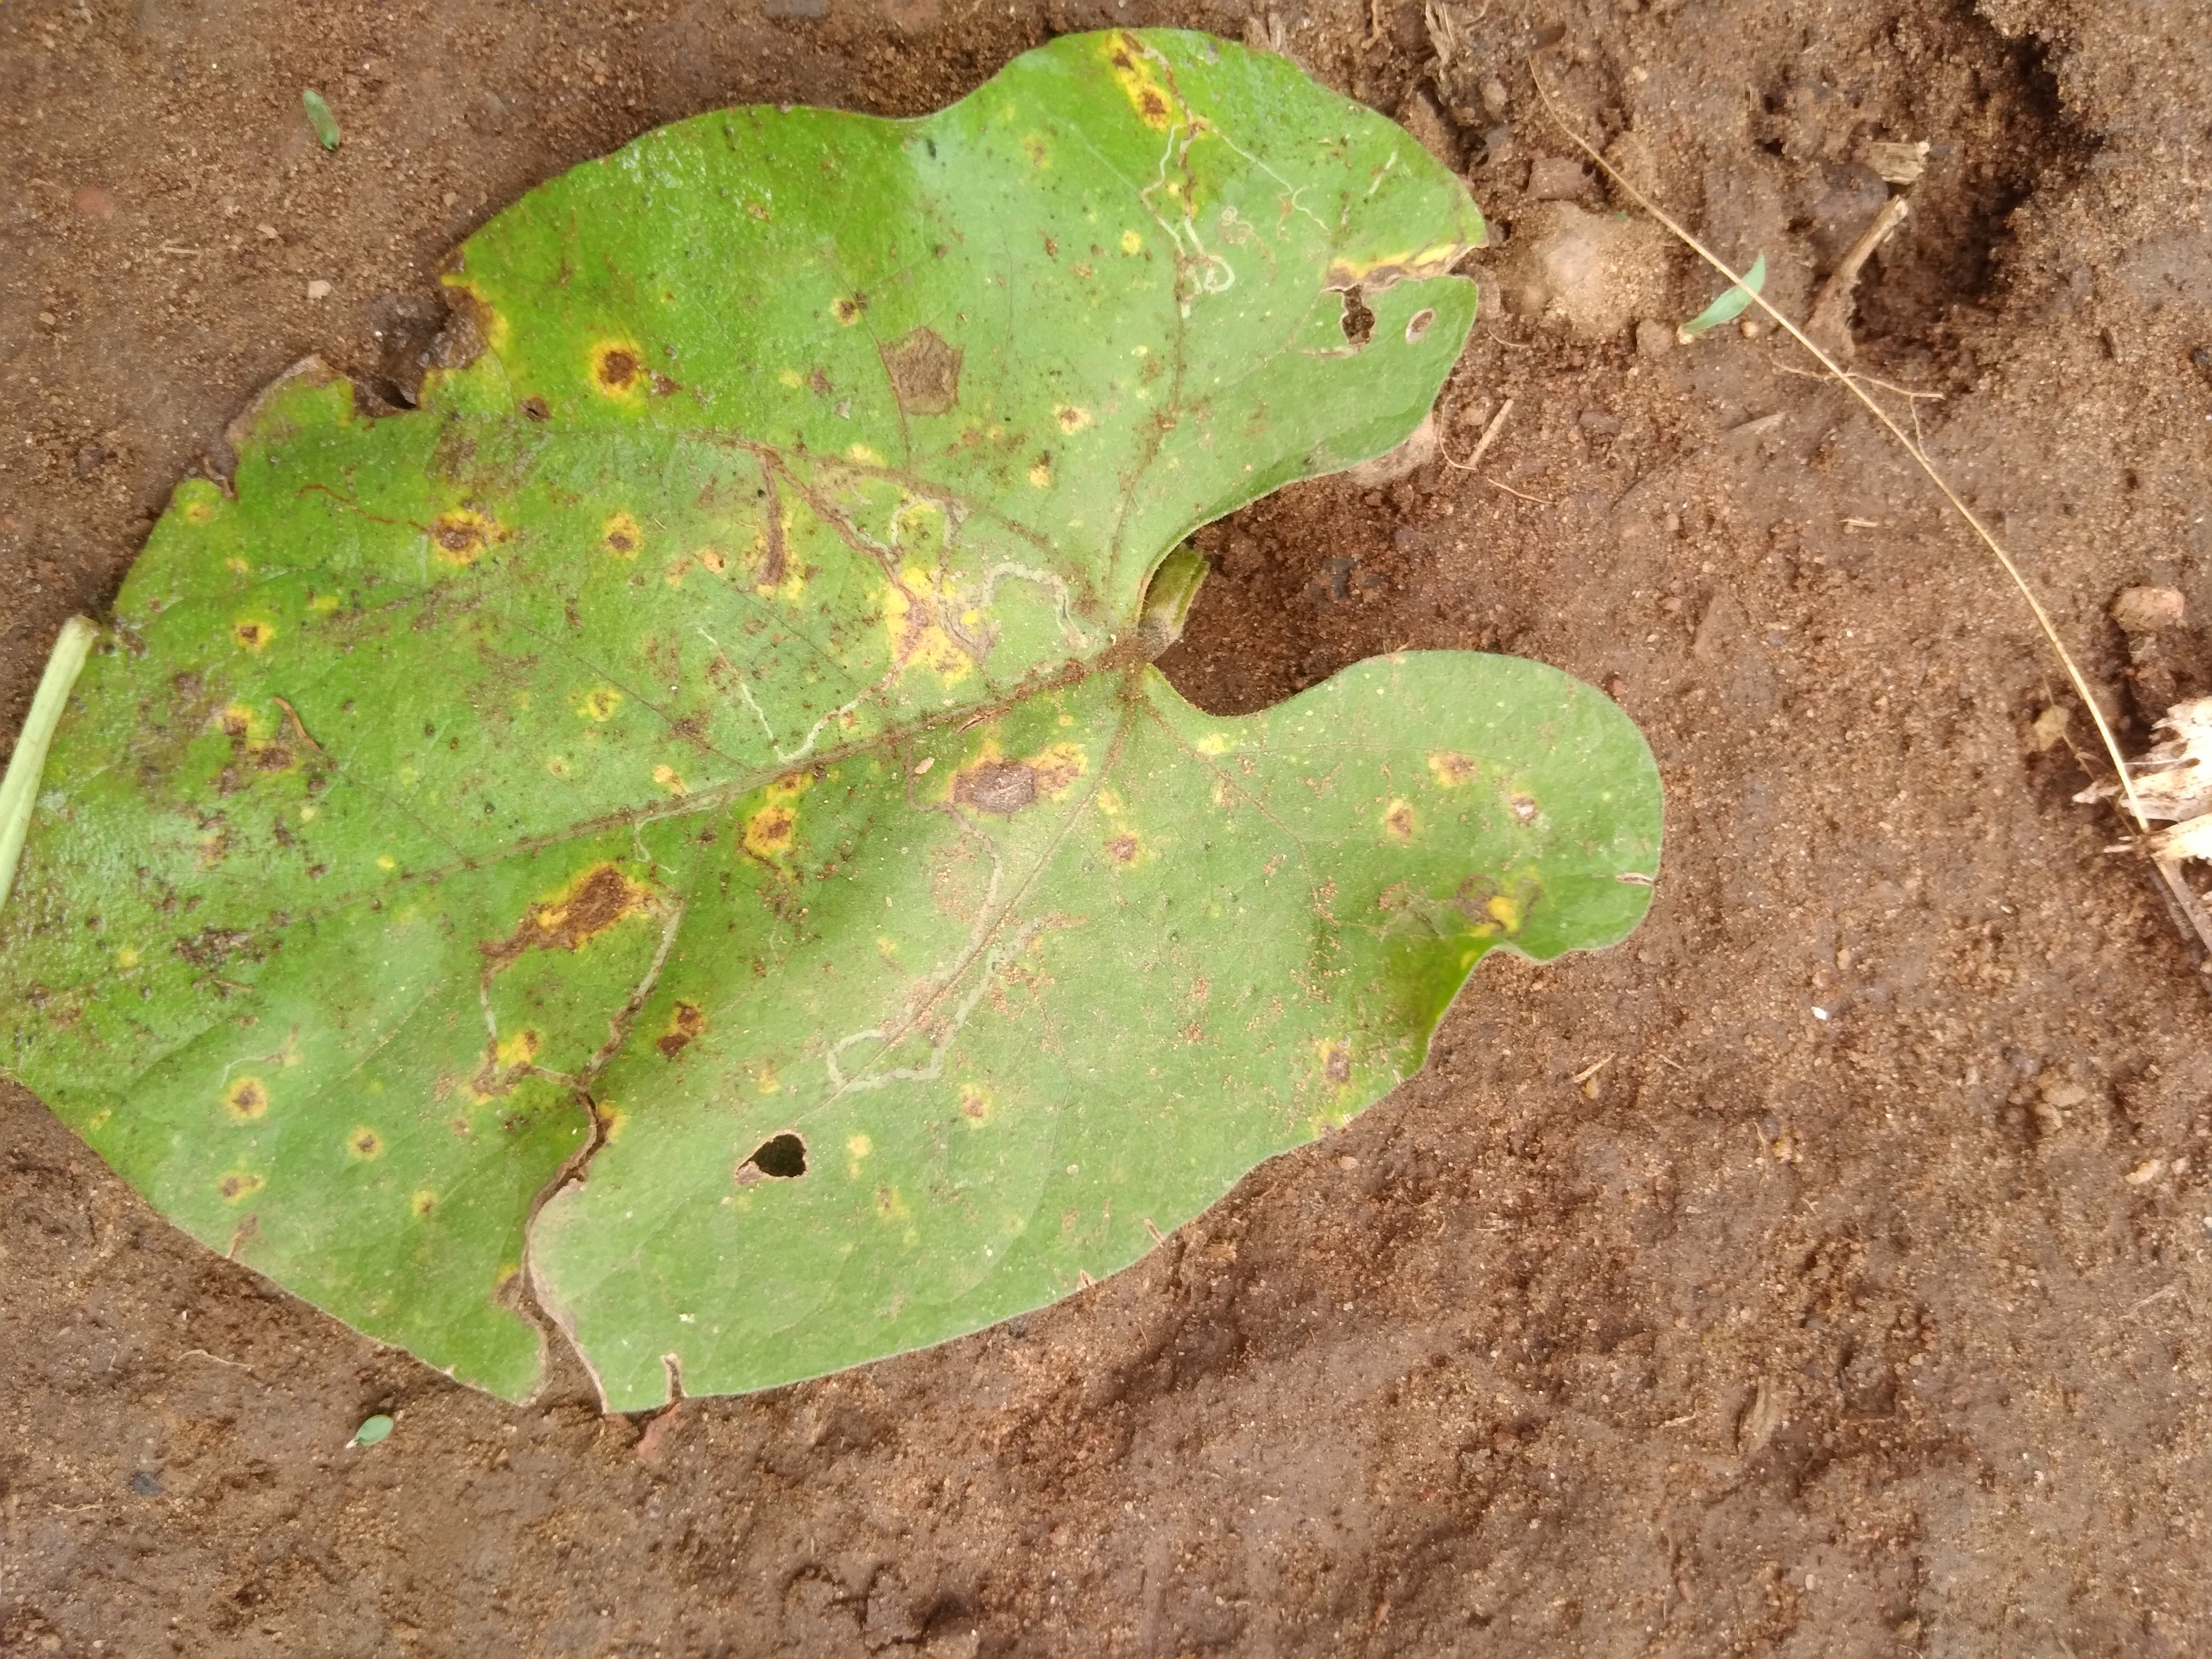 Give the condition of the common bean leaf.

rust
